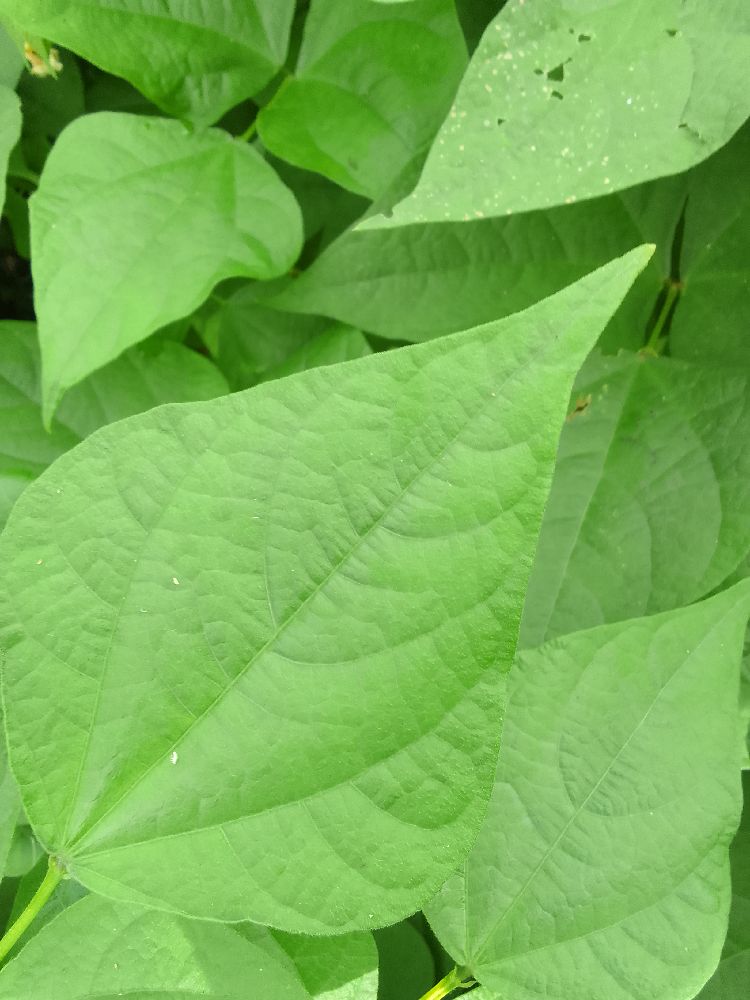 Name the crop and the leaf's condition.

common bean, healthy
